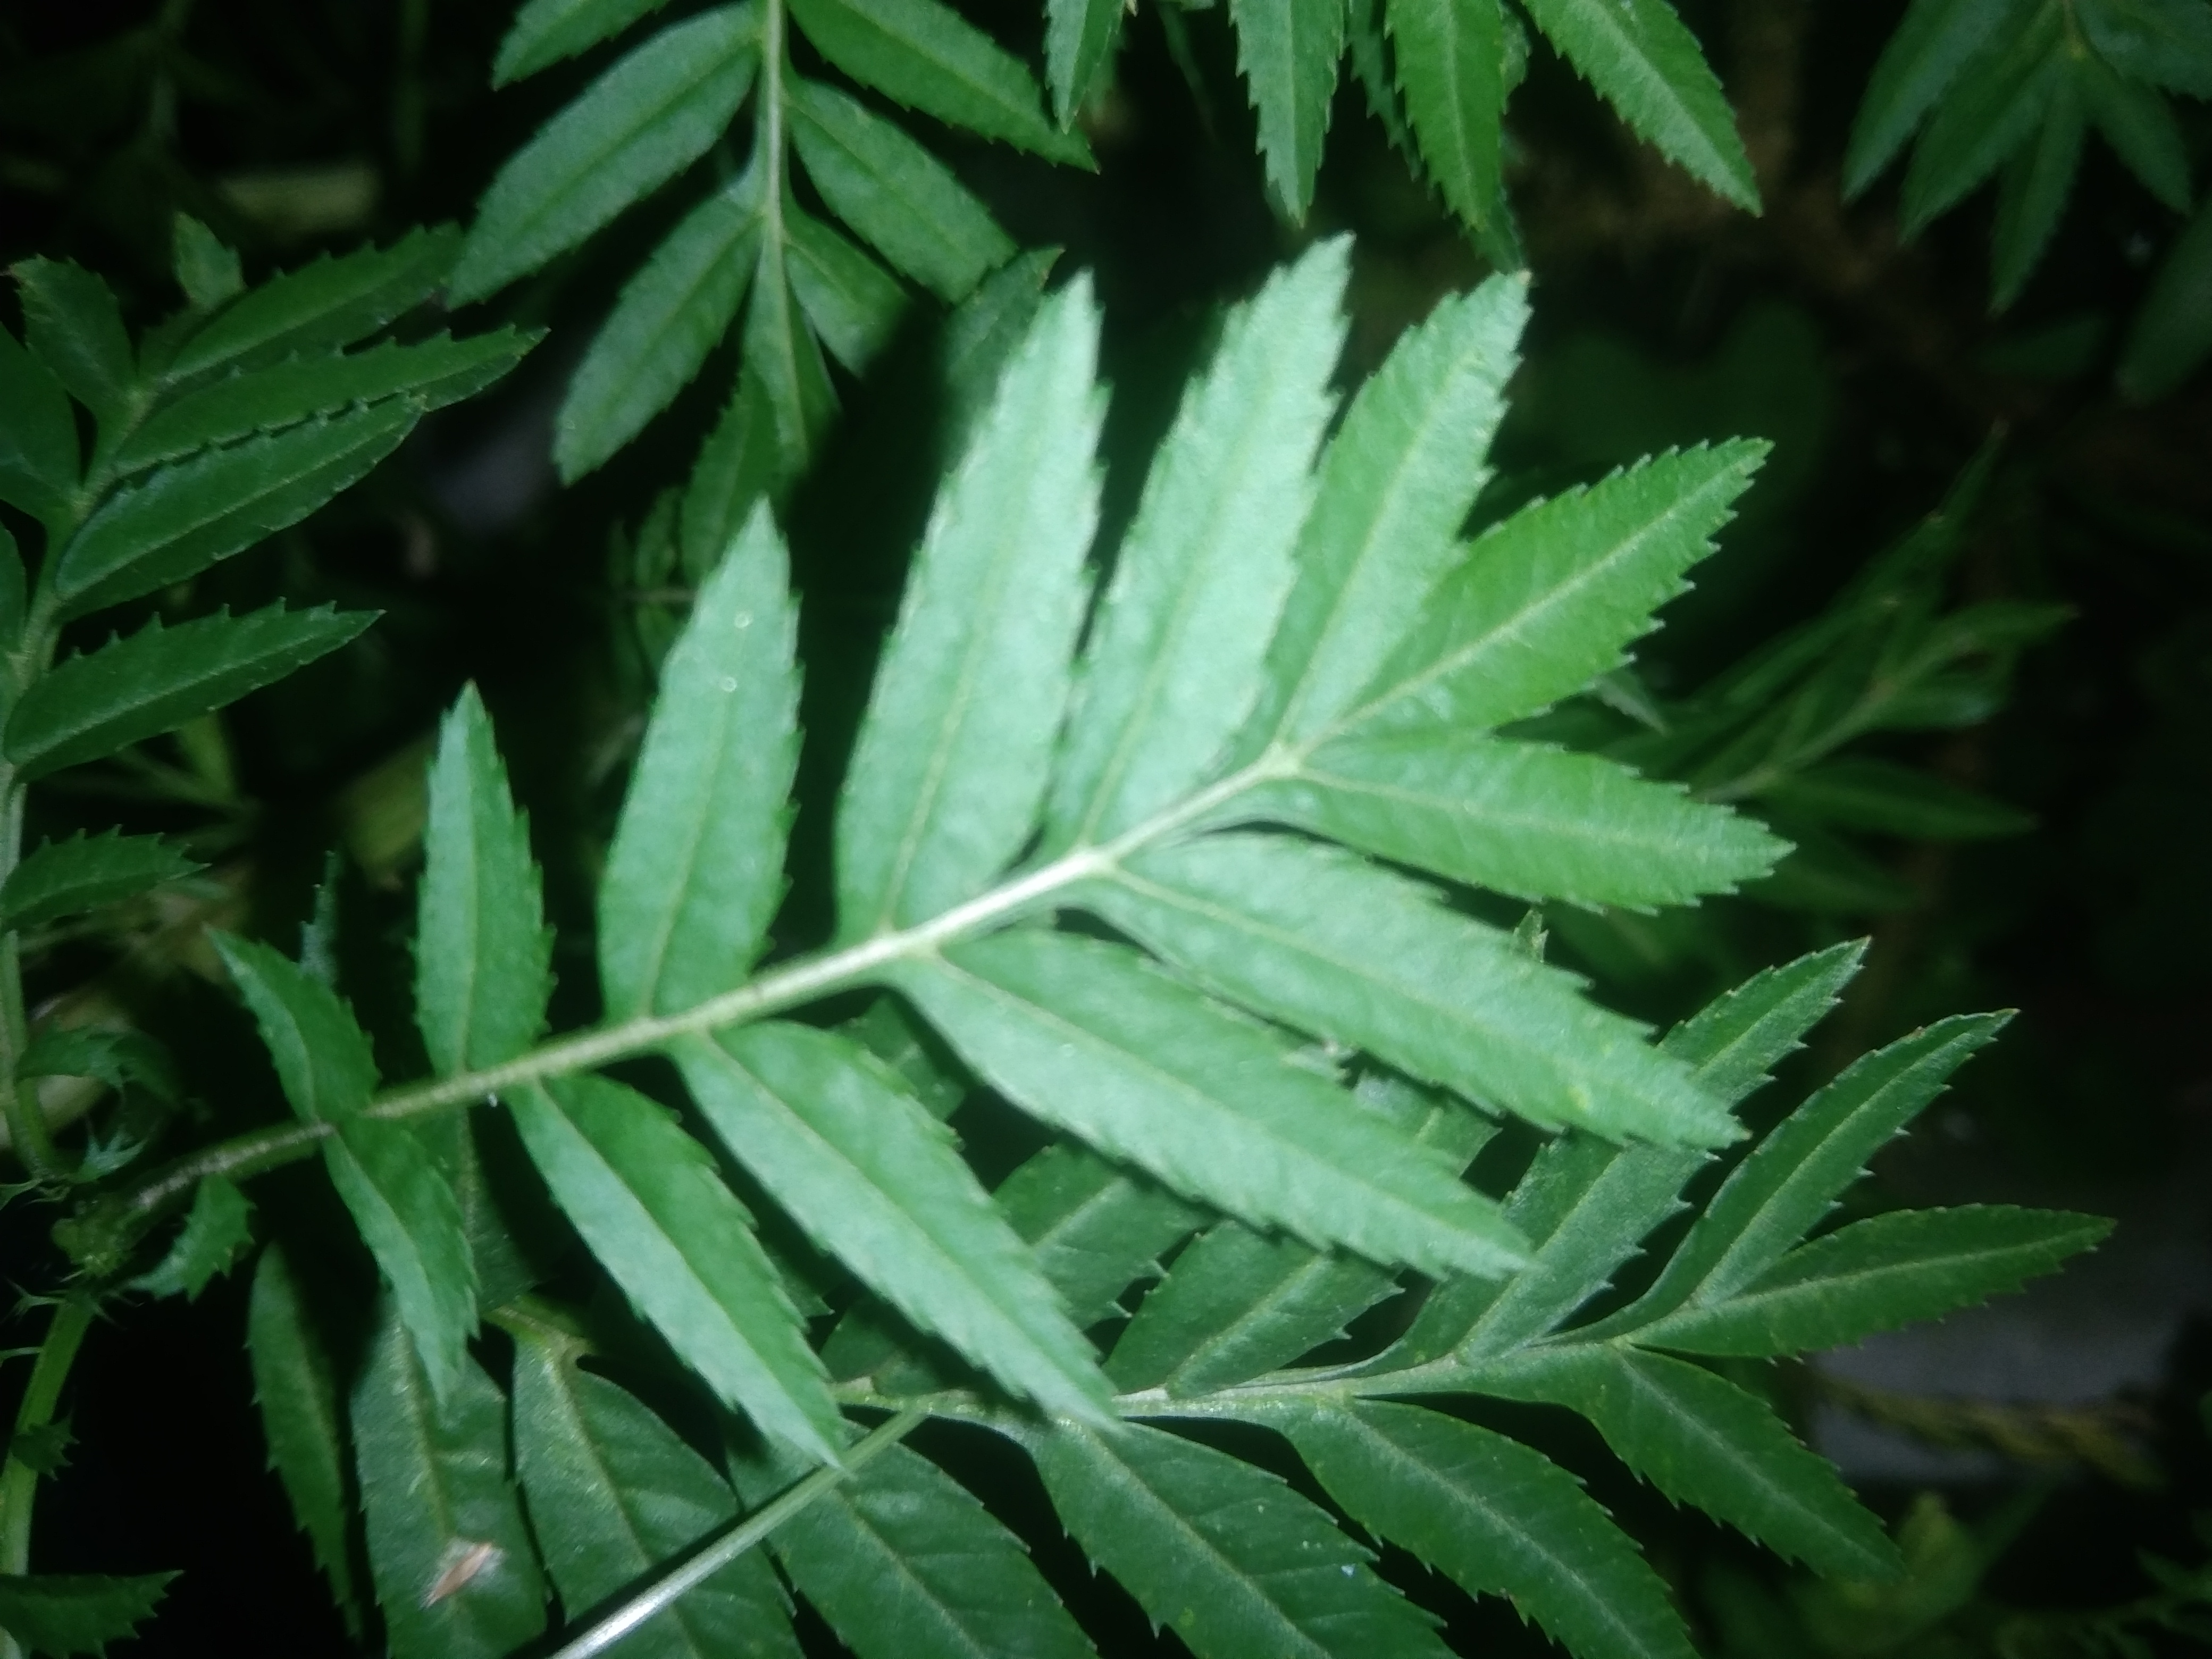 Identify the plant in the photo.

marigold
